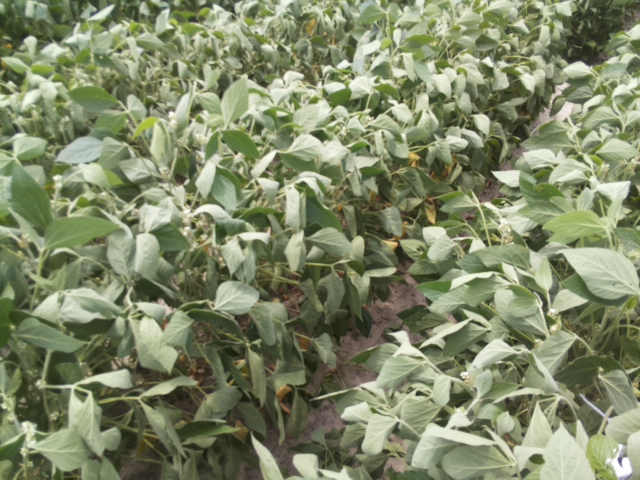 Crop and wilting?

soybean, moderate turgor loss in upper canopy
